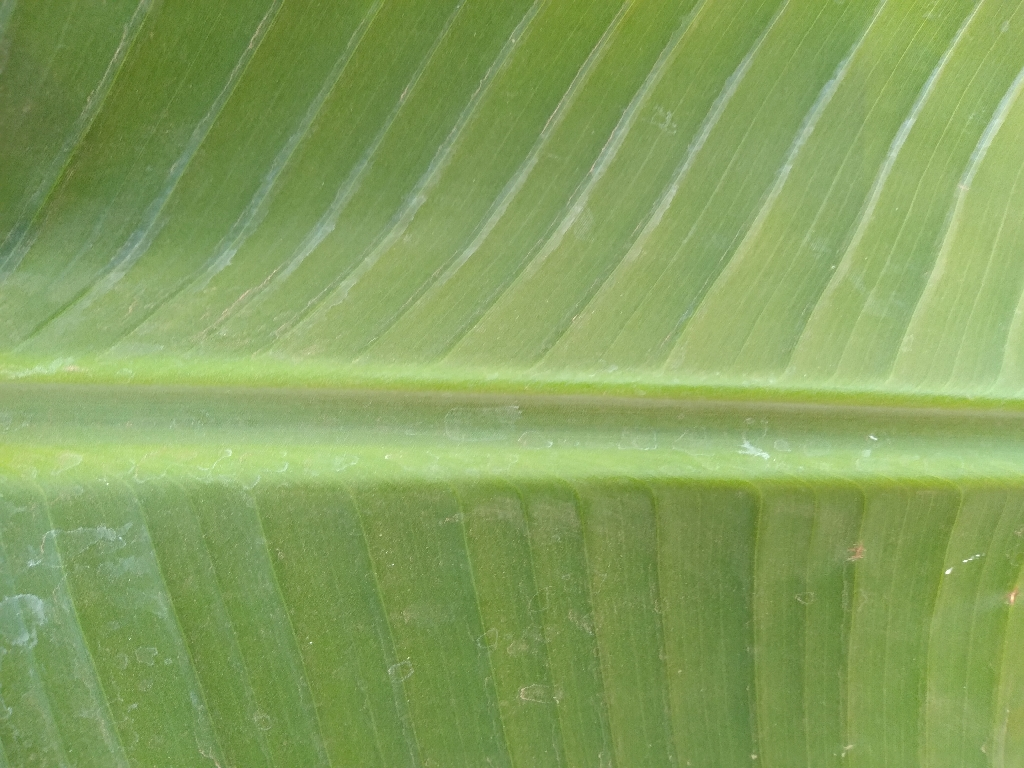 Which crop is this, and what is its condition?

banana, healthy
